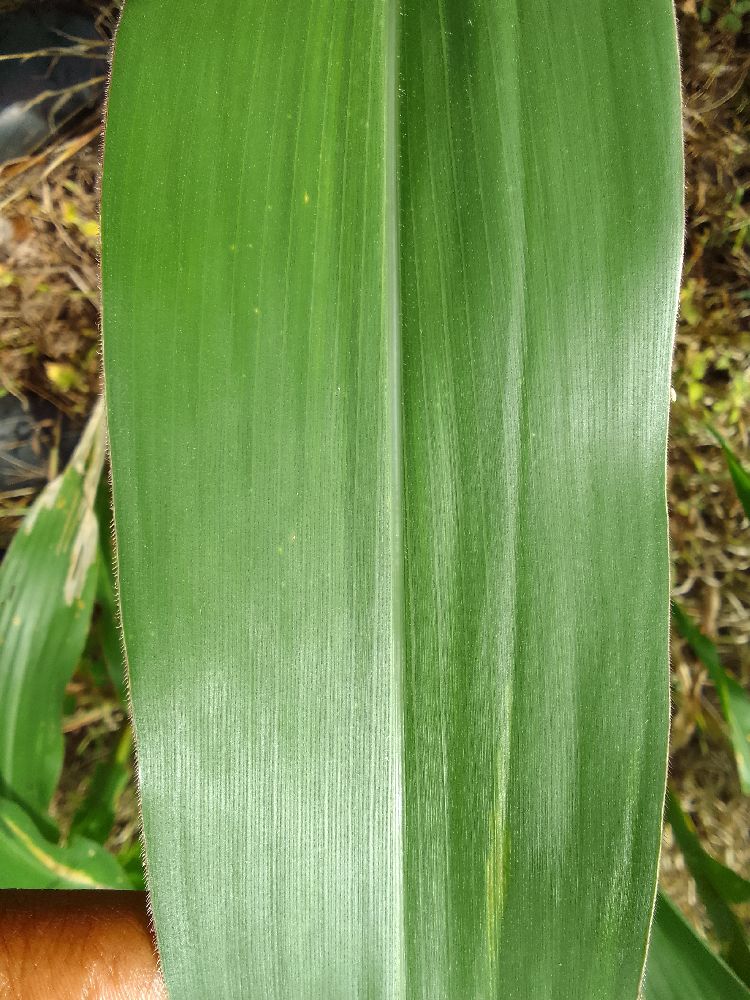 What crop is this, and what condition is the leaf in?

maize, healthy
